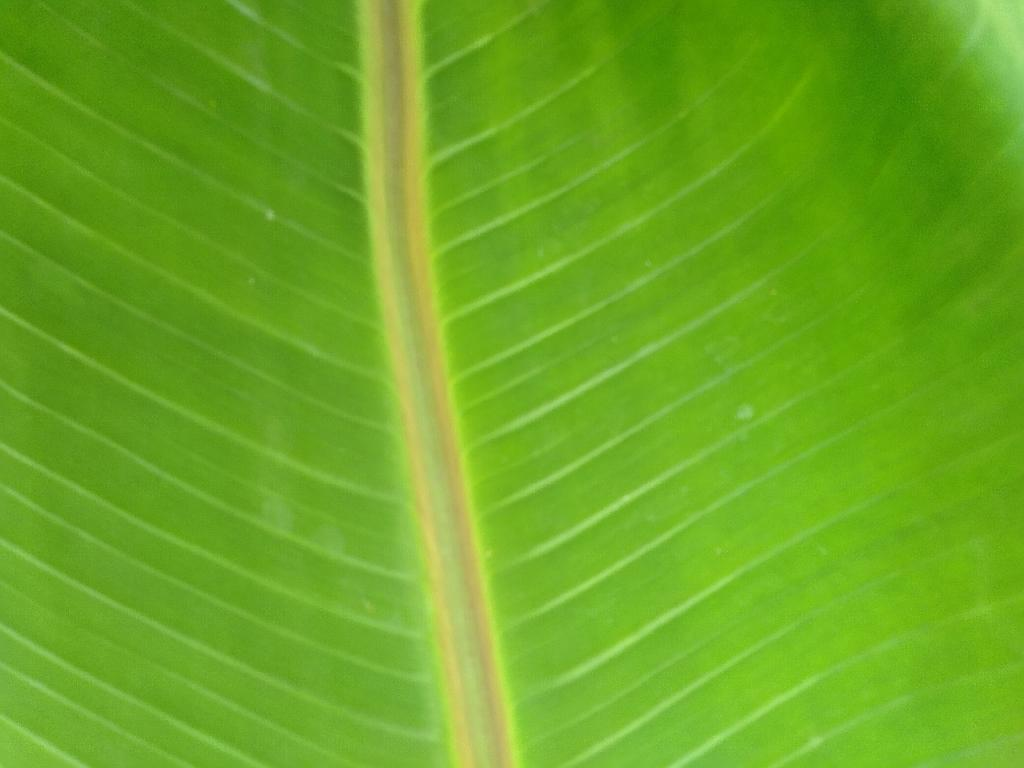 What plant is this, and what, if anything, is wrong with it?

banana, healthy
